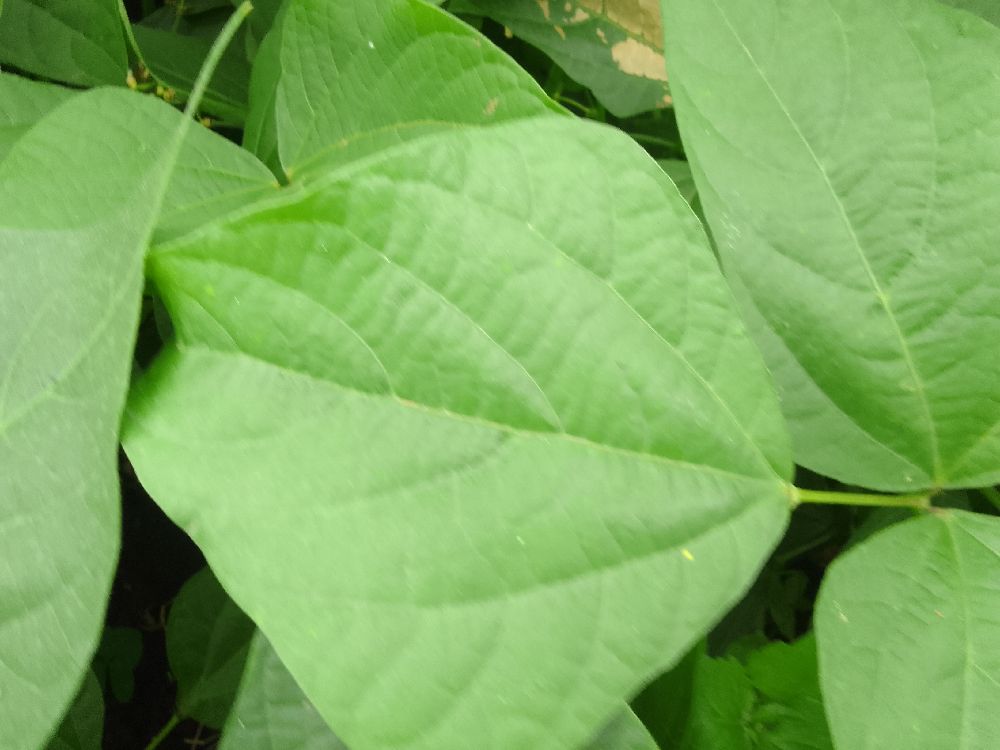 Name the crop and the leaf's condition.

common bean, healthy
